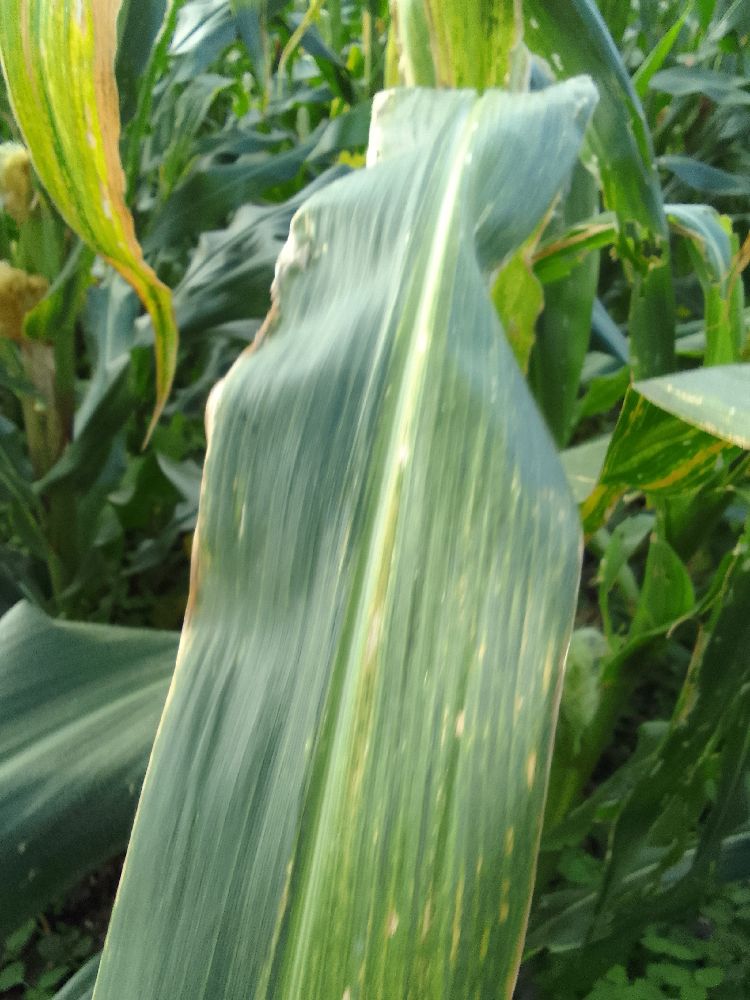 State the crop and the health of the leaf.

maize, maize lethal necrosis
